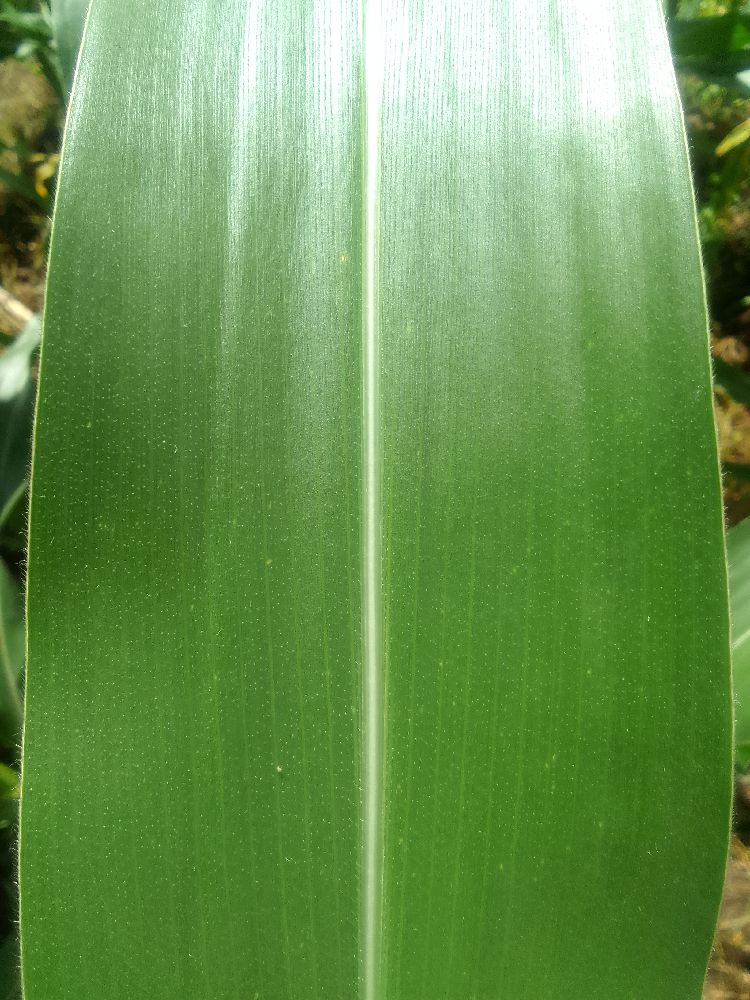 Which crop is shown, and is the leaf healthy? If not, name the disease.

maize, healthy
